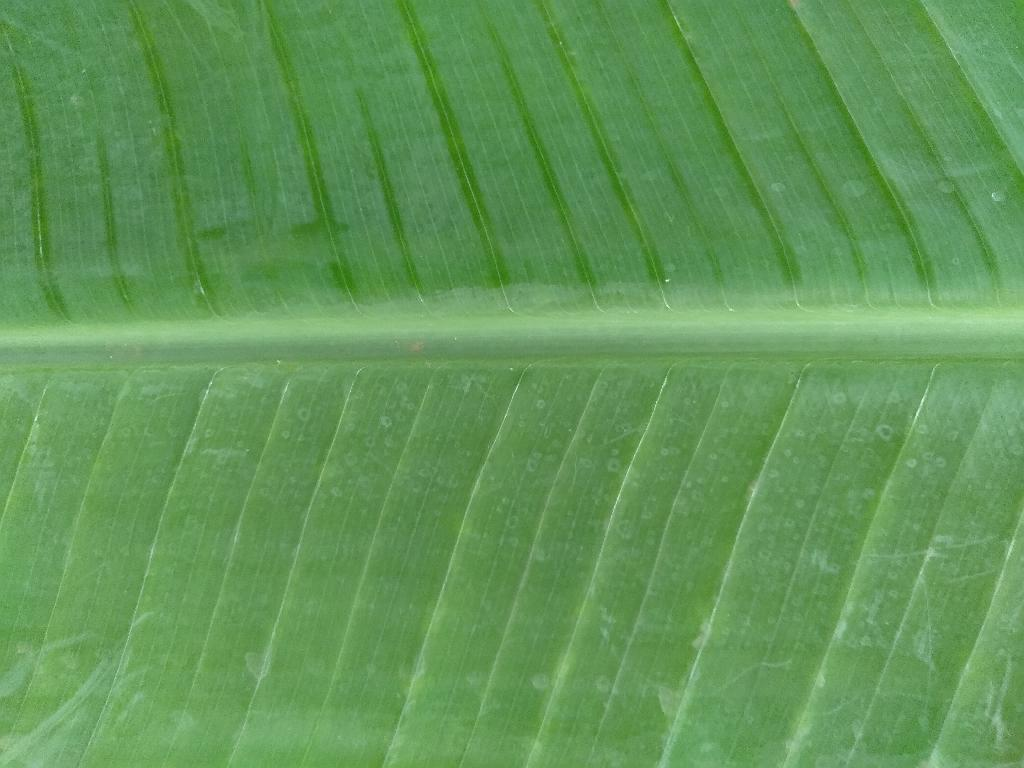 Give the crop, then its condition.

banana, healthy
